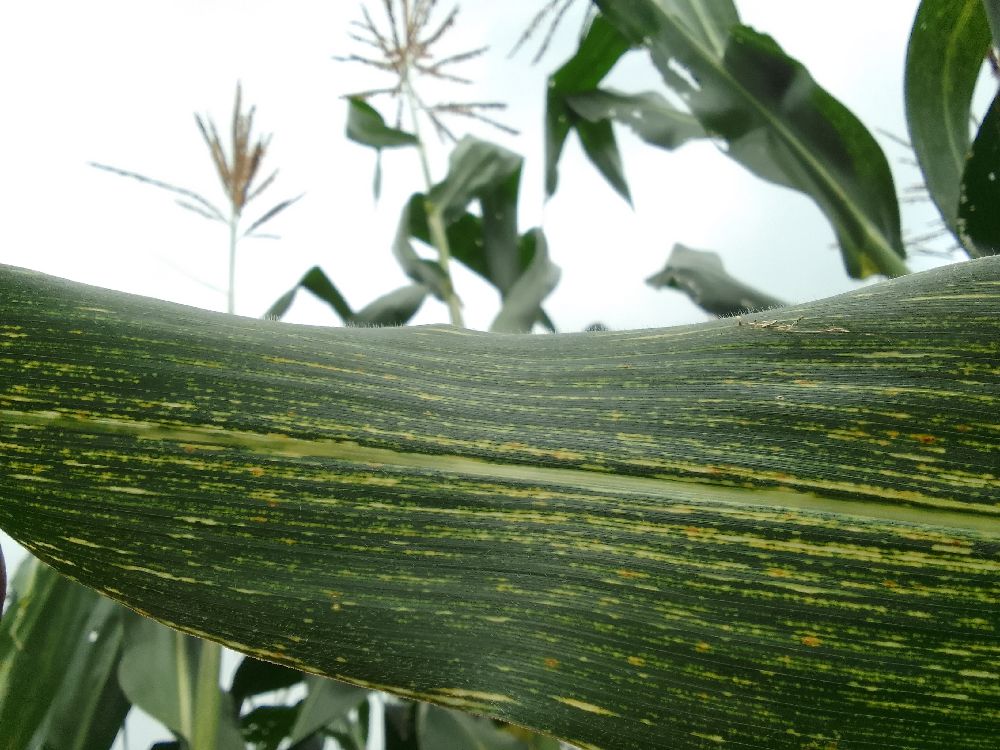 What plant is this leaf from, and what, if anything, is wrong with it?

maize, maize streak virus
